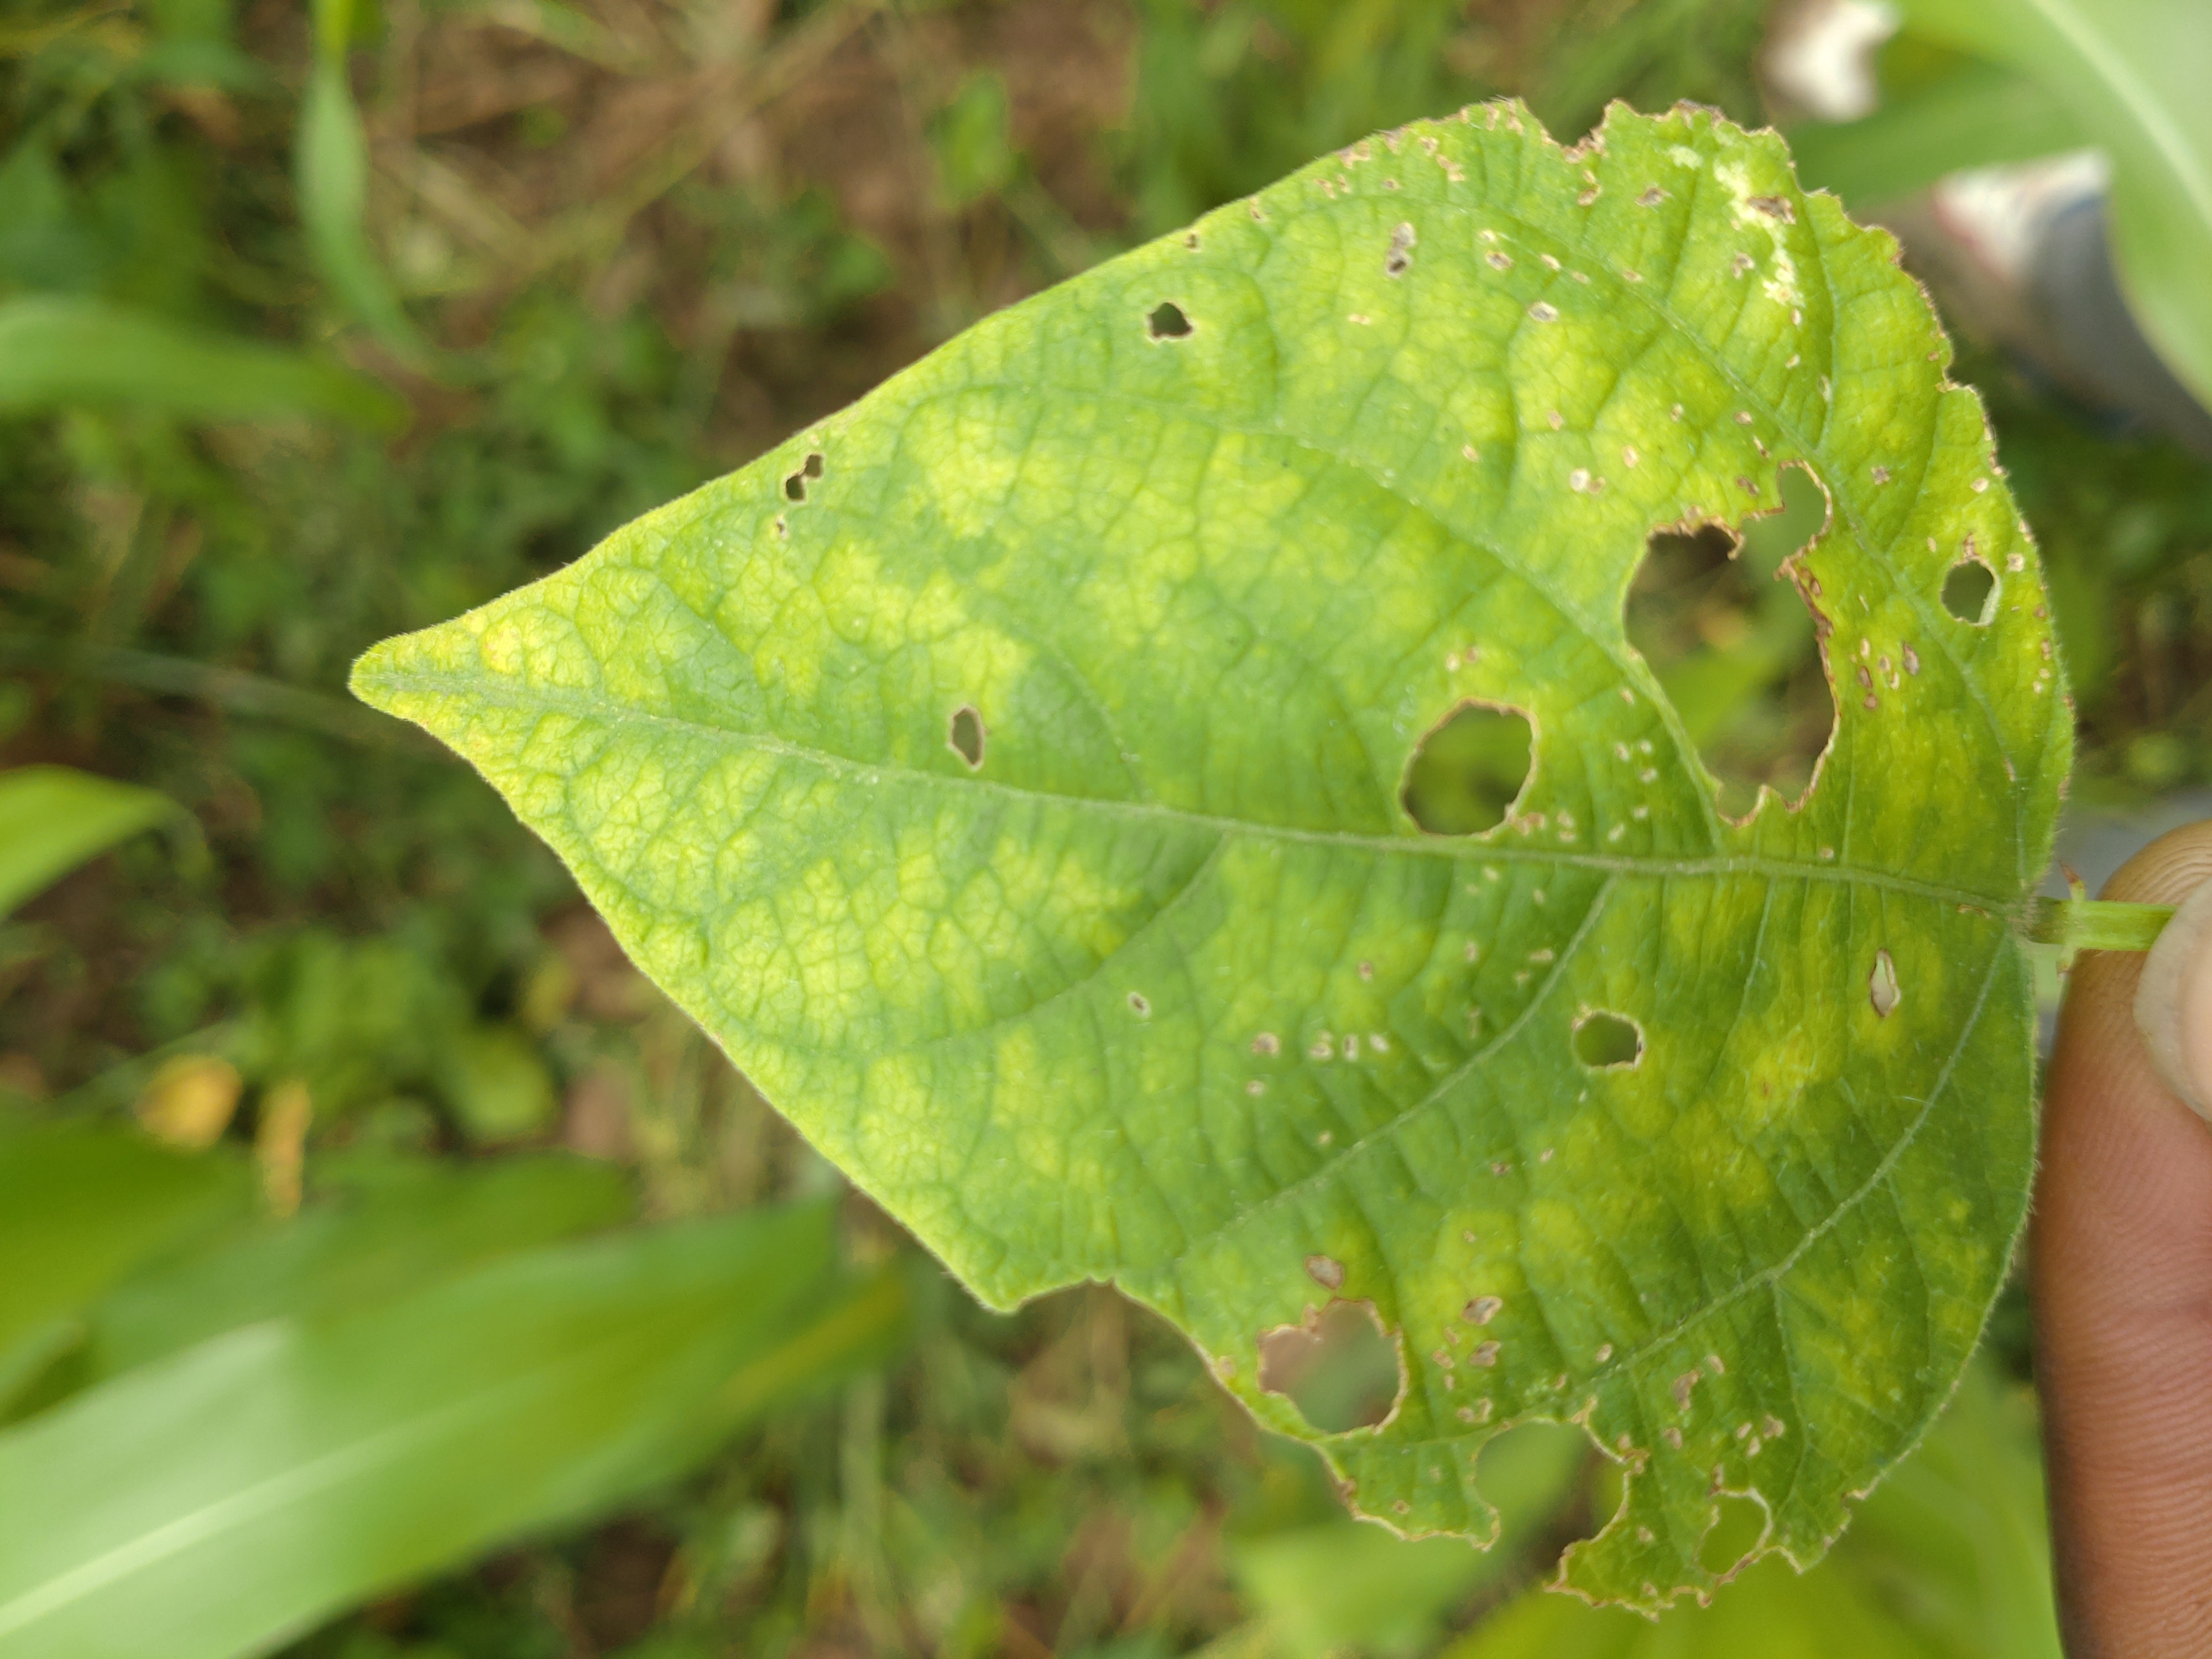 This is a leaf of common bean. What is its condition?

rust
